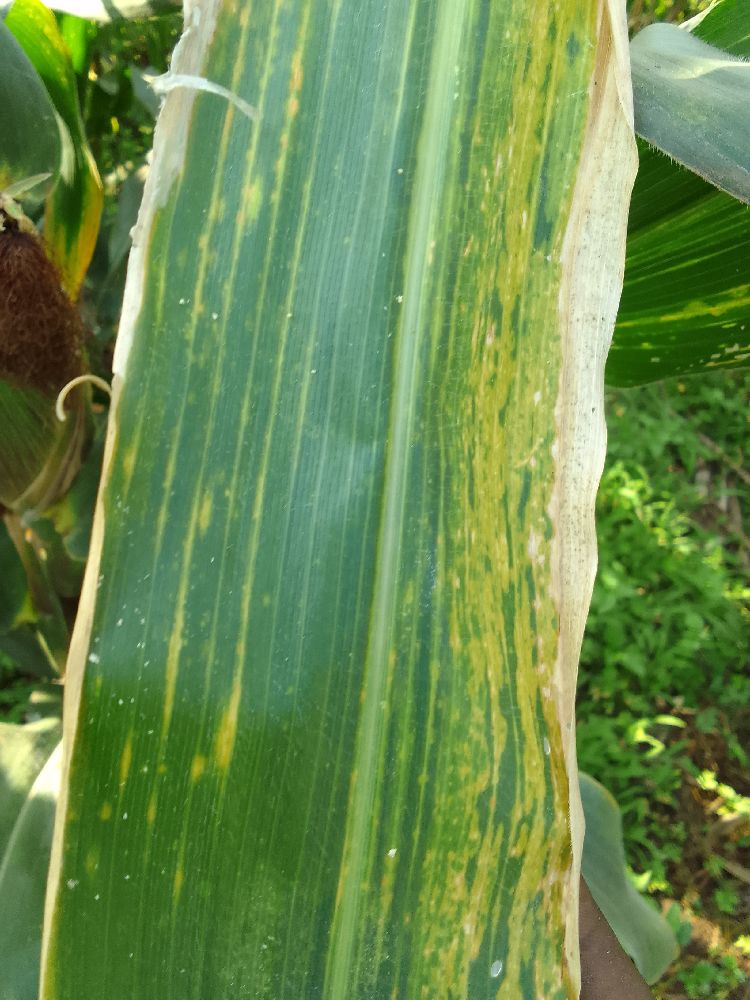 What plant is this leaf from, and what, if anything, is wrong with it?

maize, maize lethal necrosis
